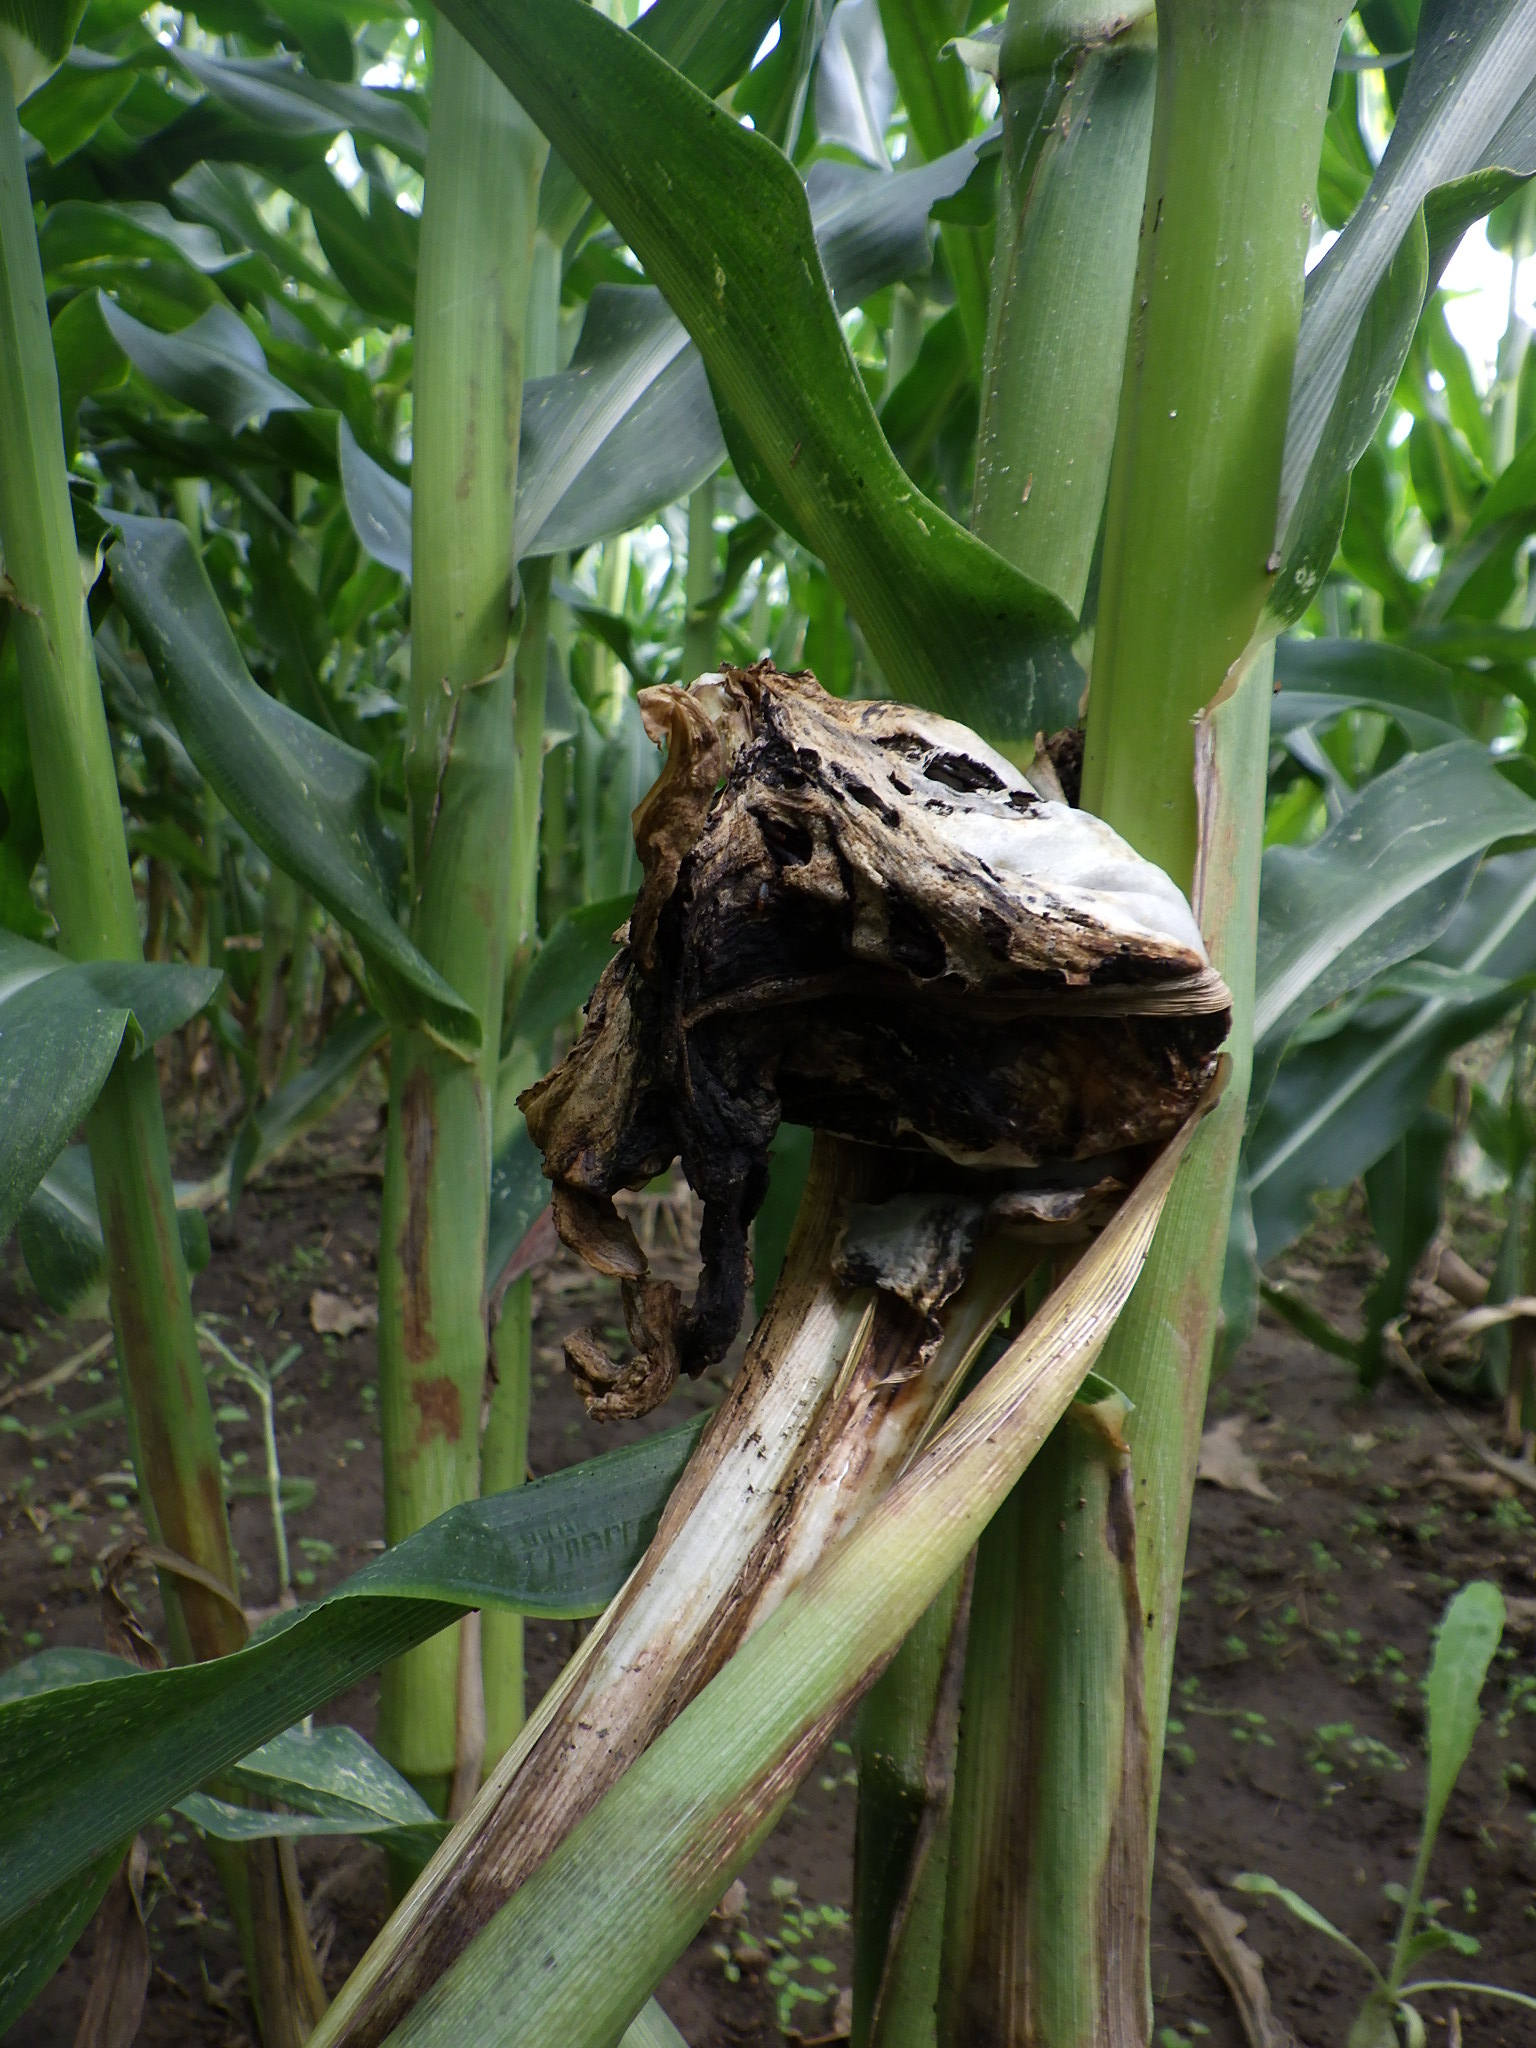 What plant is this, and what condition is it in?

corn, corn smut
